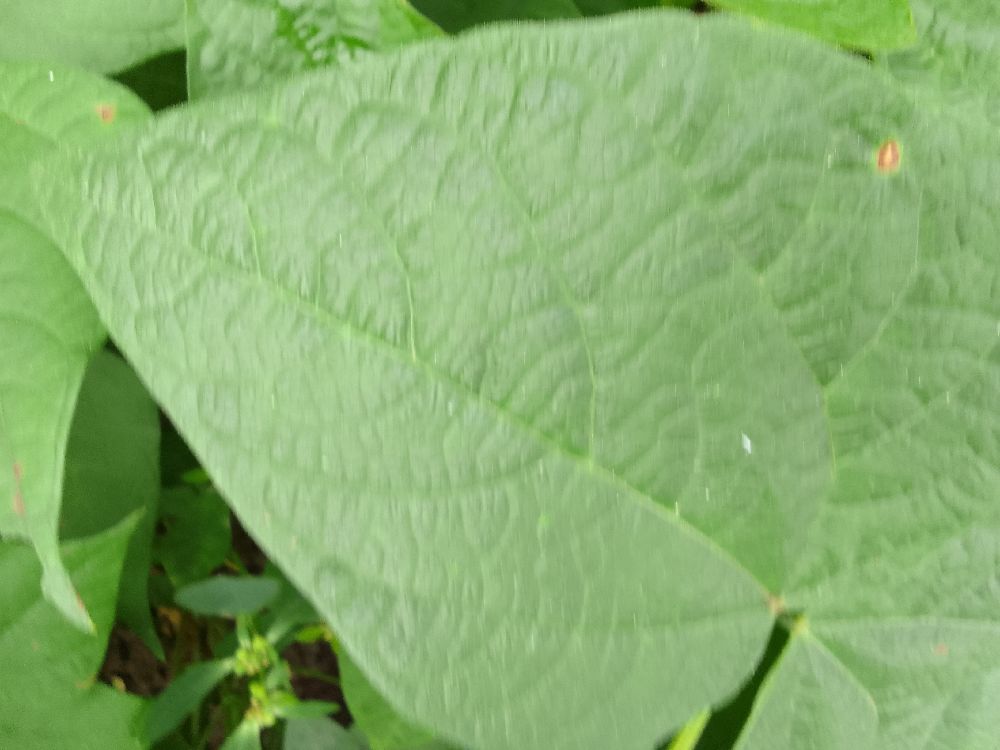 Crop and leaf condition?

common bean, healthy
